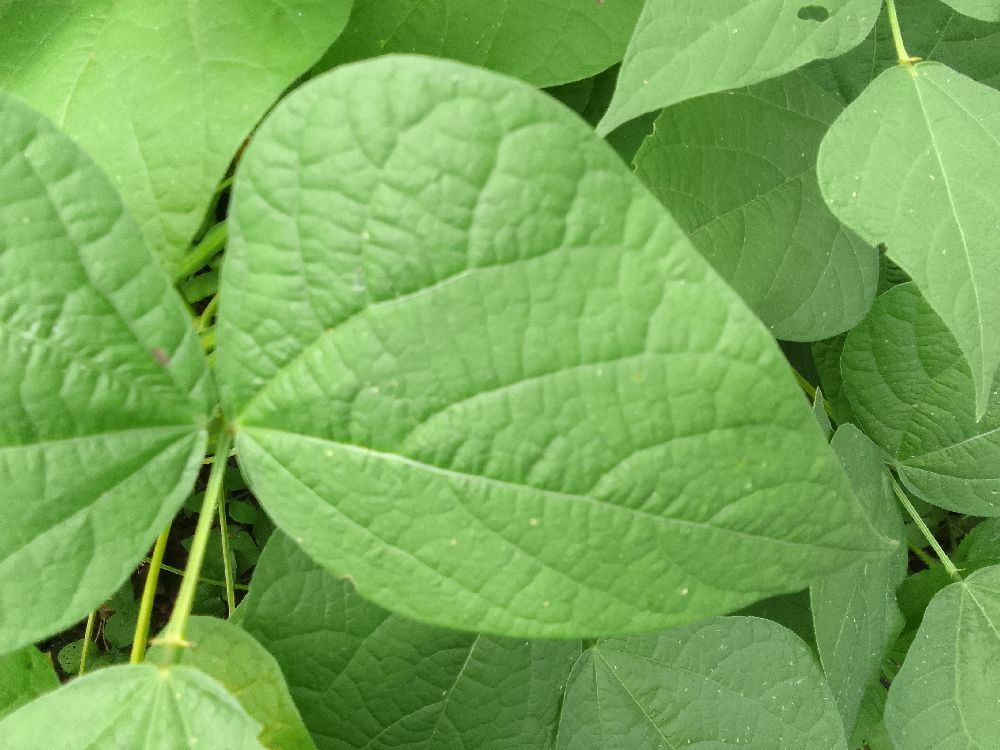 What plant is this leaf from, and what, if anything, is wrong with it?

common bean, healthy
